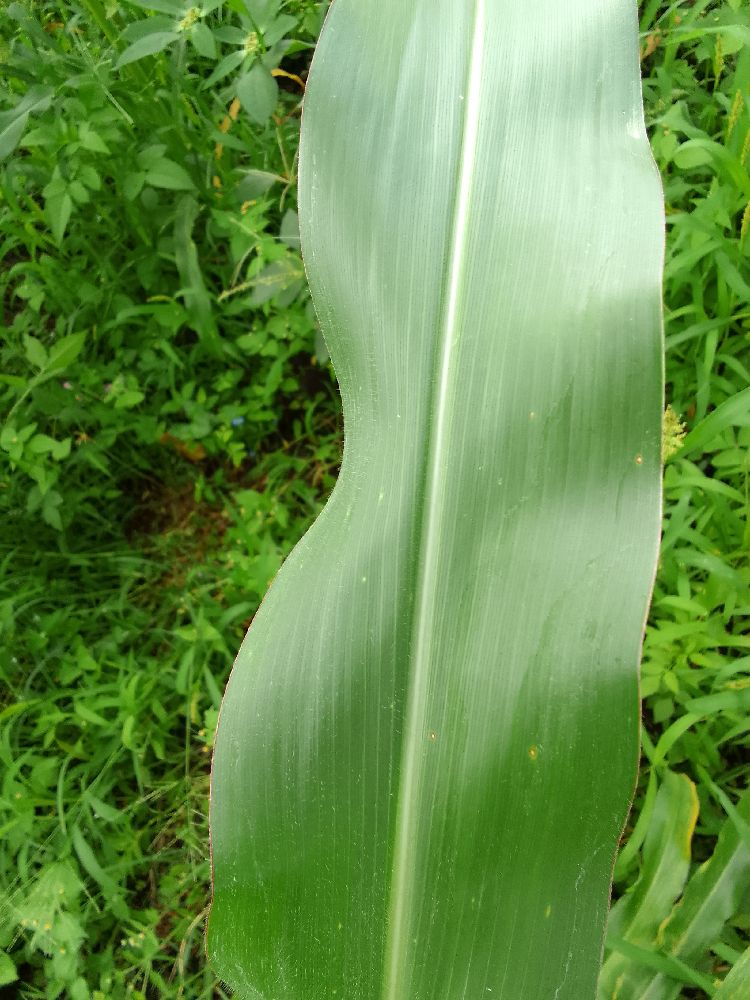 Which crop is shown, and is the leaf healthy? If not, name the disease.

maize, healthy
